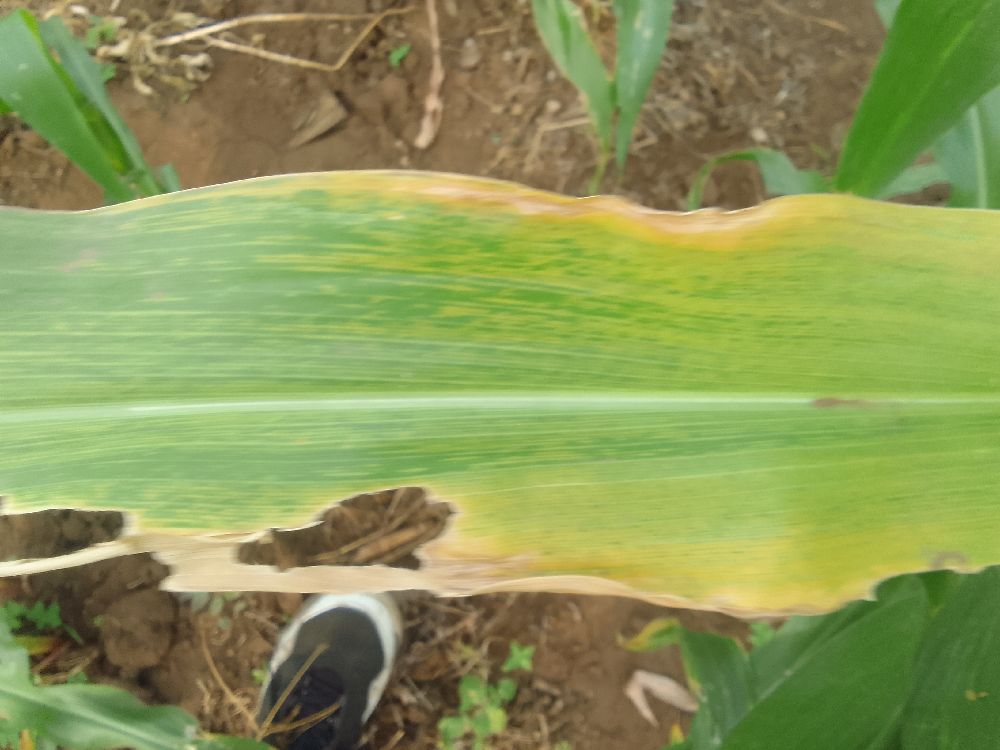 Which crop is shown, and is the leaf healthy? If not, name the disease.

maize, maize lethal necrosis
